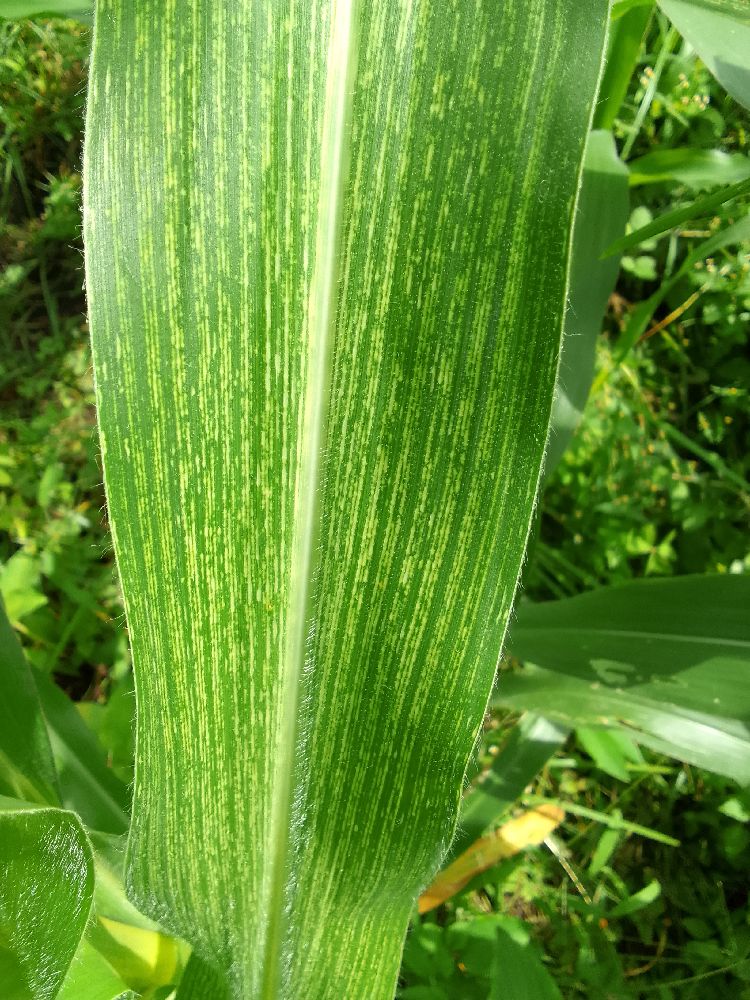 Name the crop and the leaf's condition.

maize, maize streak virus
